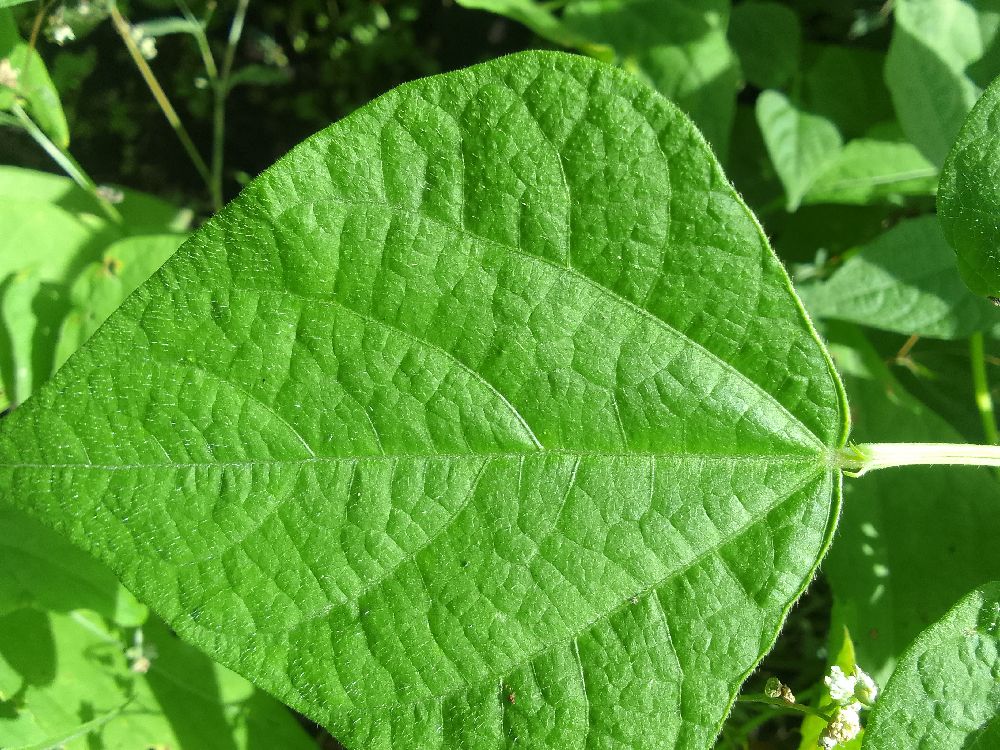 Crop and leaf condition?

common bean, healthy
